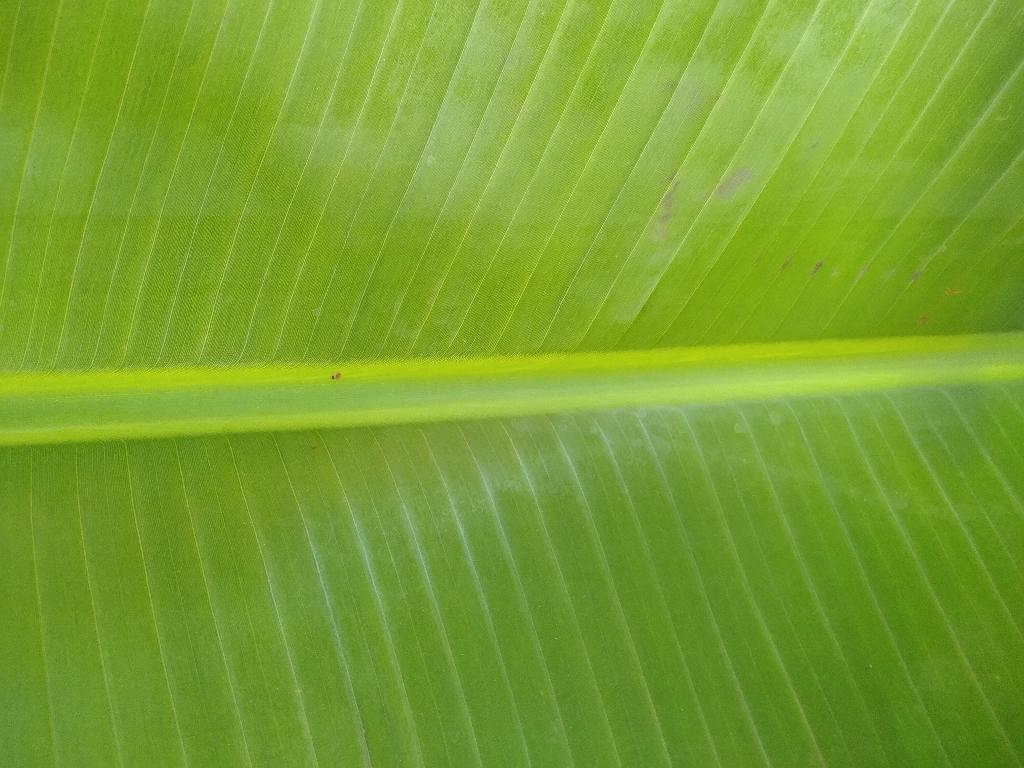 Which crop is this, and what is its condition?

banana, healthy
